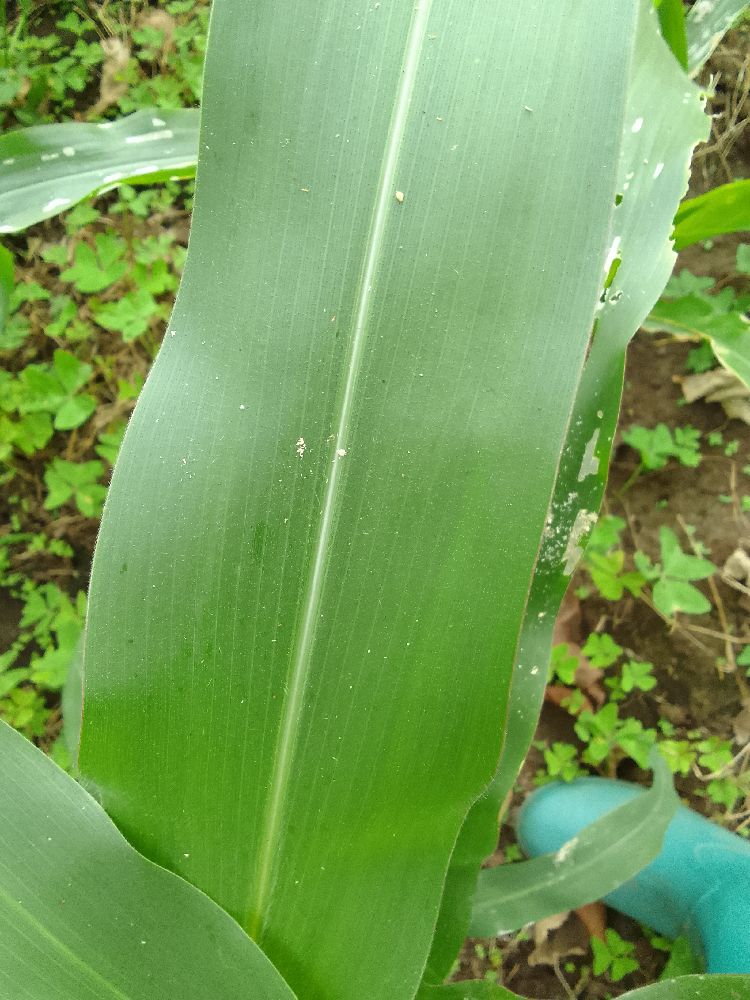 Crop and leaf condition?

maize, healthy
